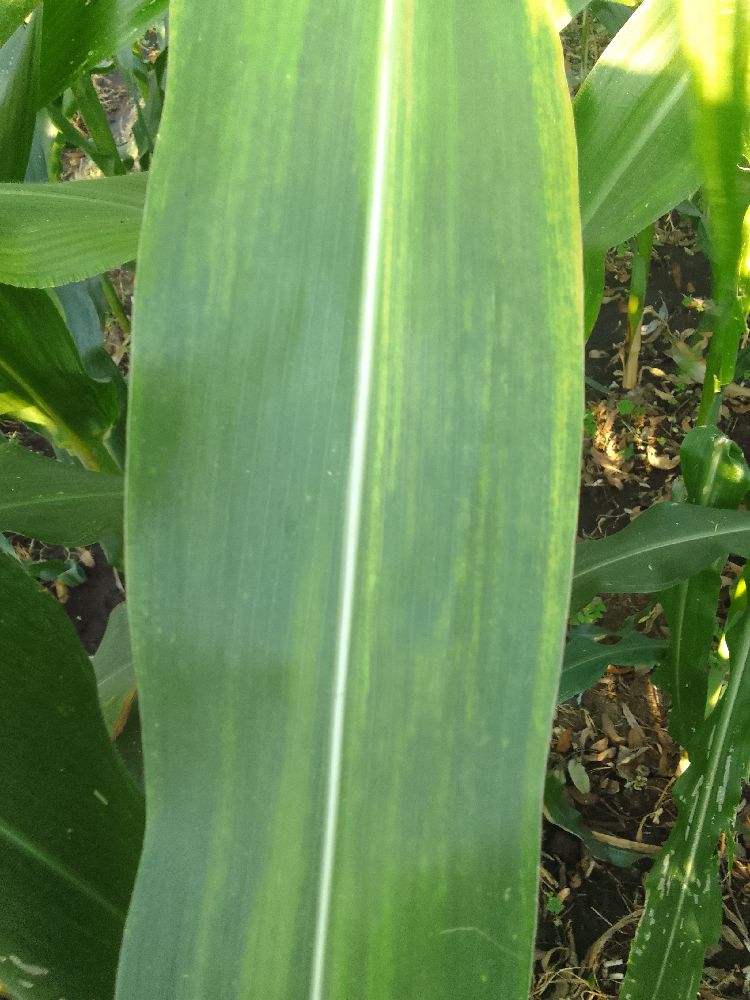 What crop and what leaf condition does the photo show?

maize, maize lethal necrosis
